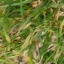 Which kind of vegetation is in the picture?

grass
